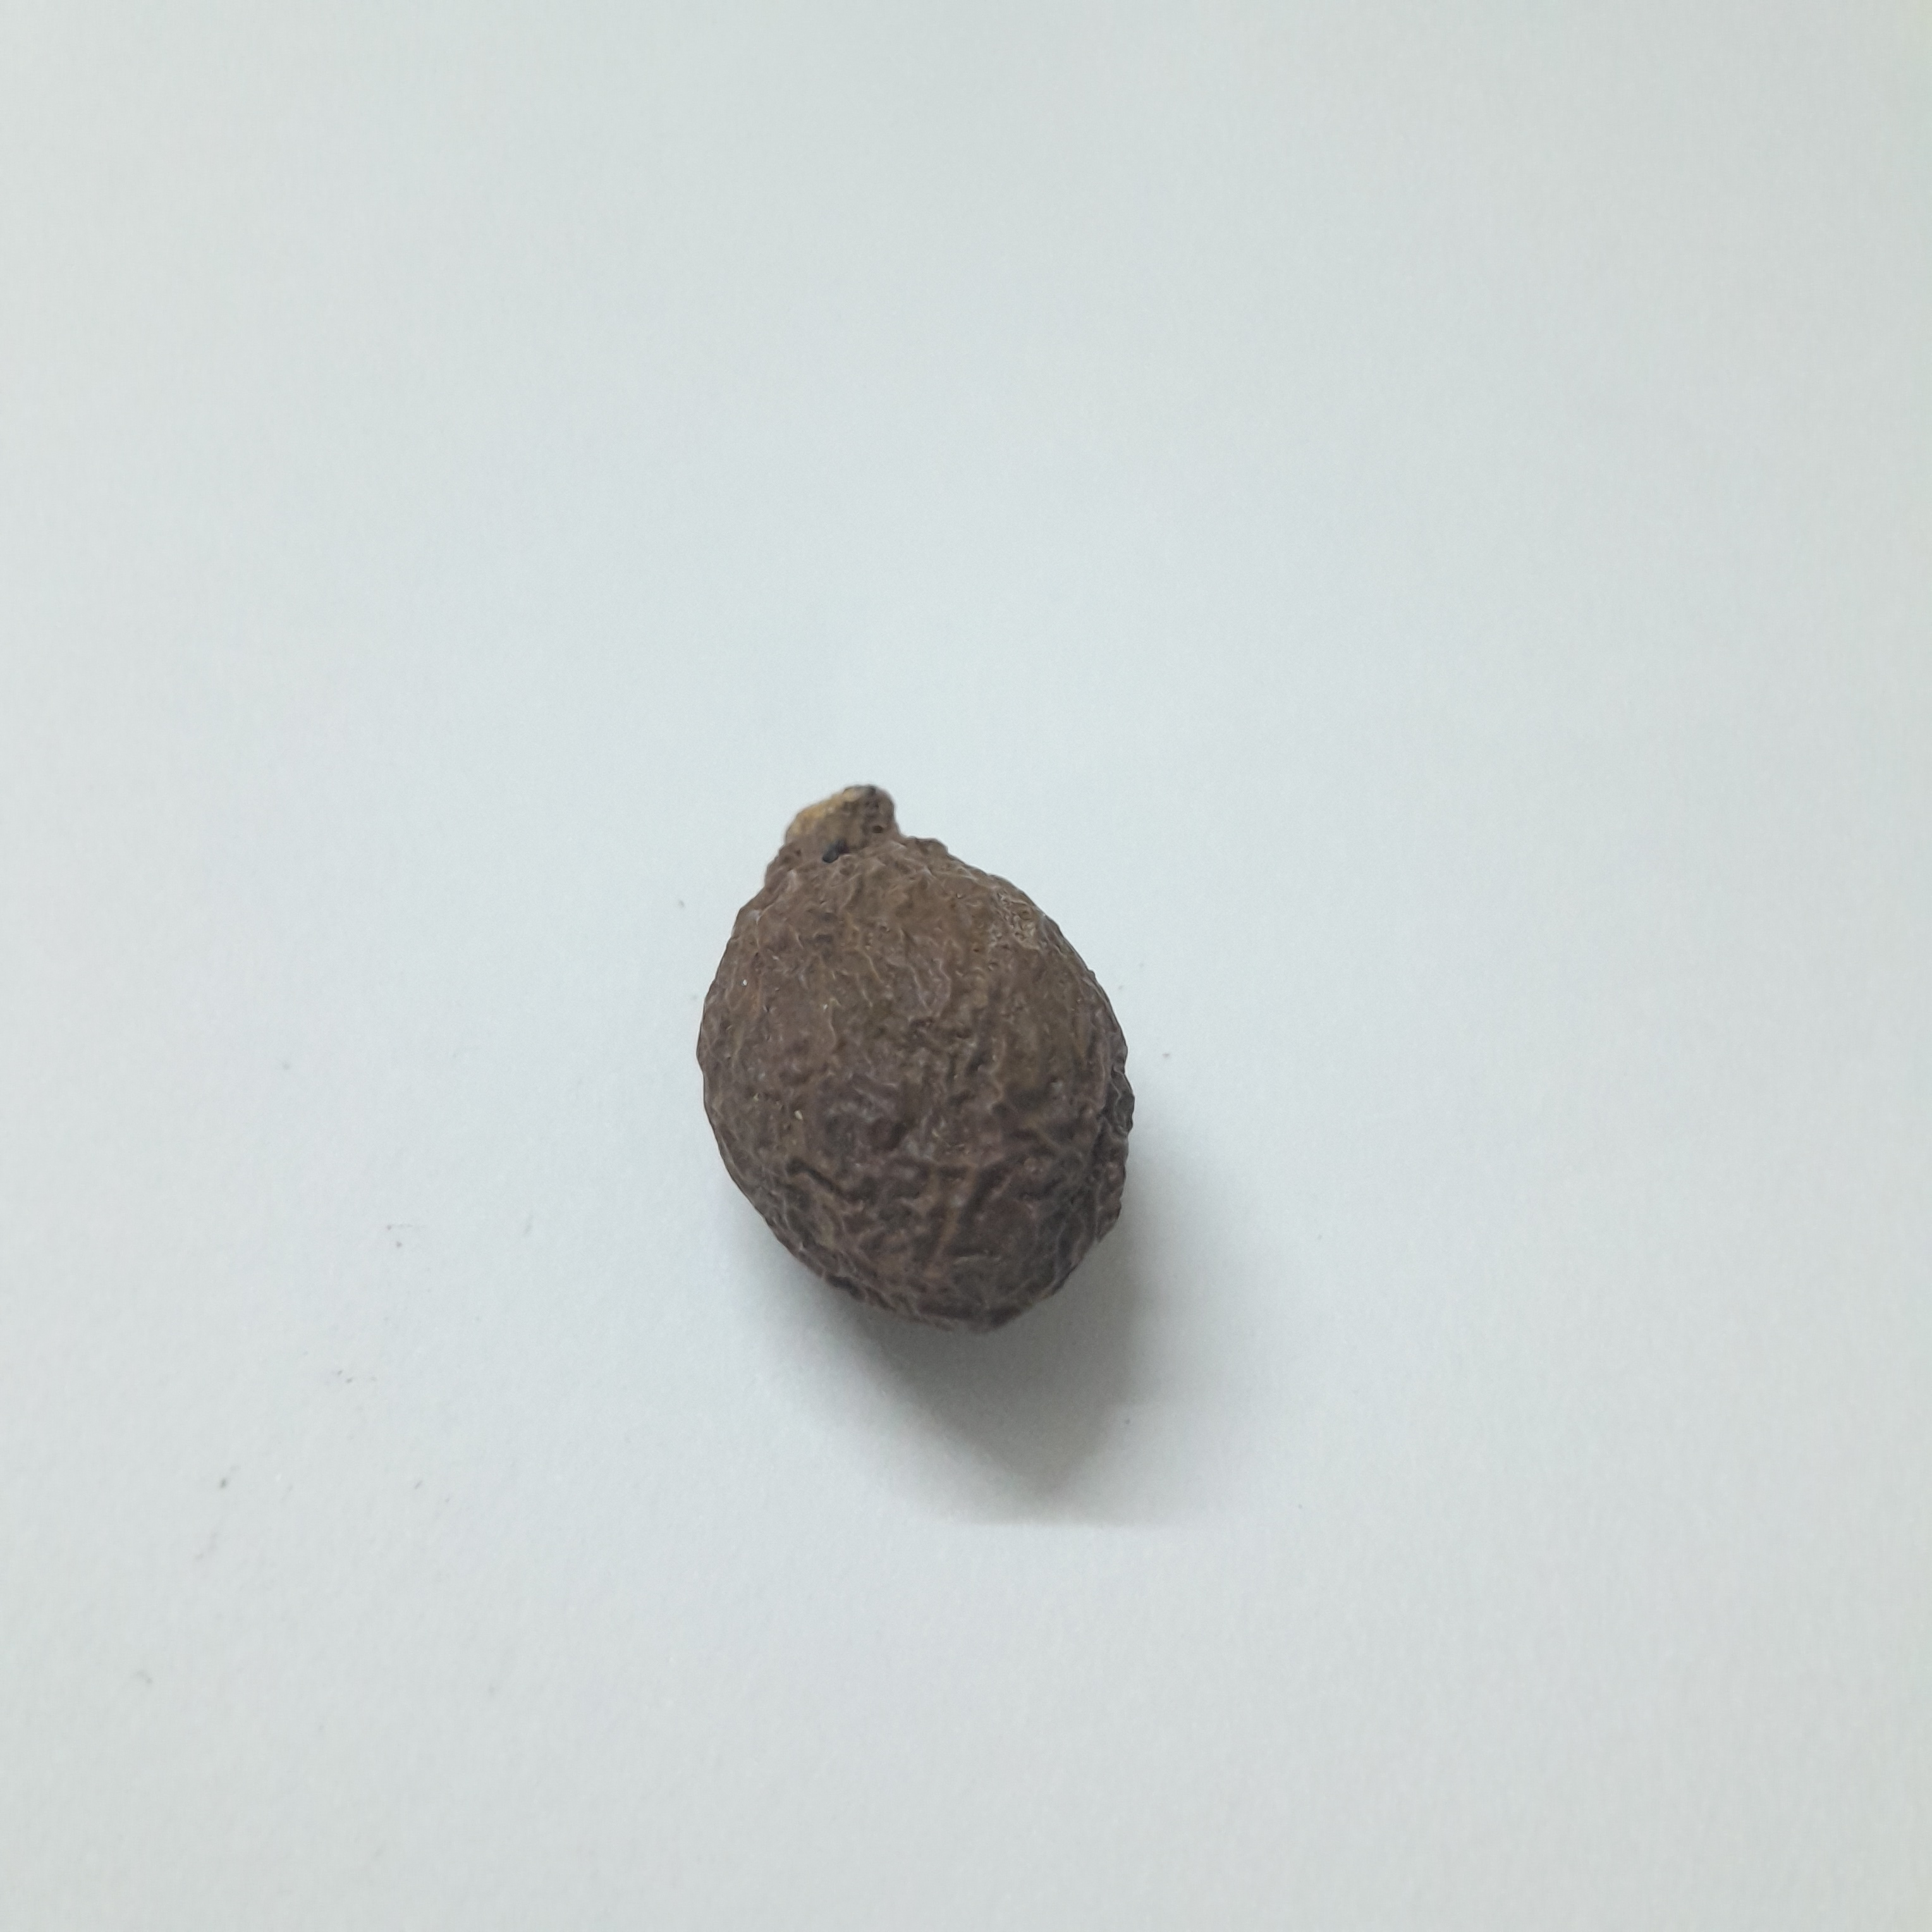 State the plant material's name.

niranjanphal
